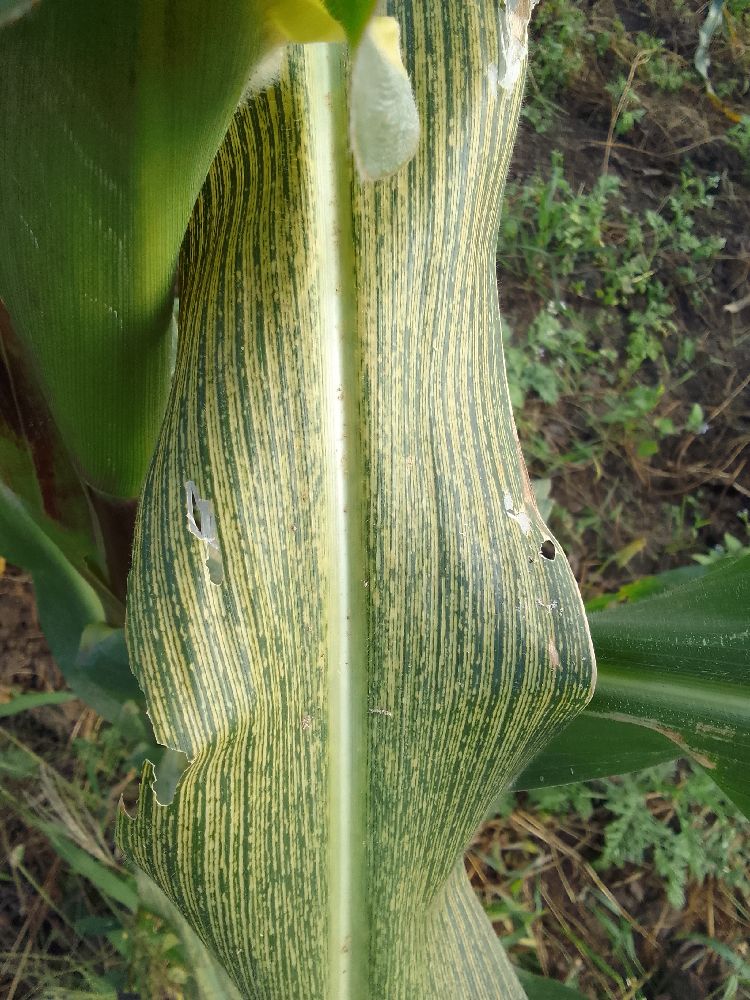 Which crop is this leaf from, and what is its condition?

maize, maize streak virus
